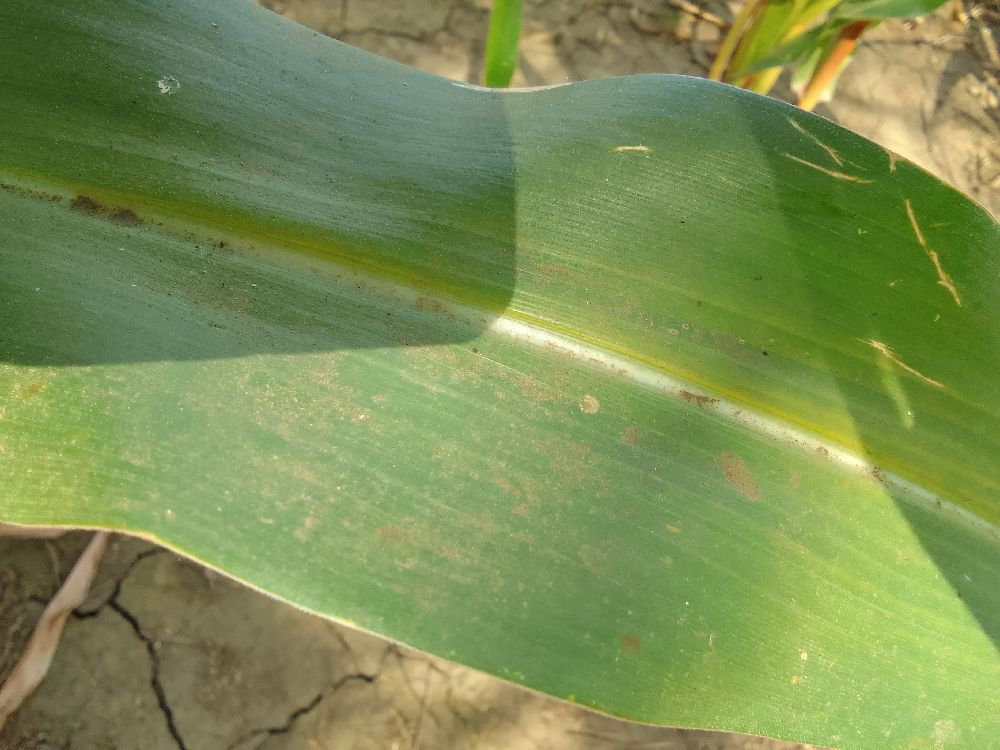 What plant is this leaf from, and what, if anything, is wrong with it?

maize, healthy
